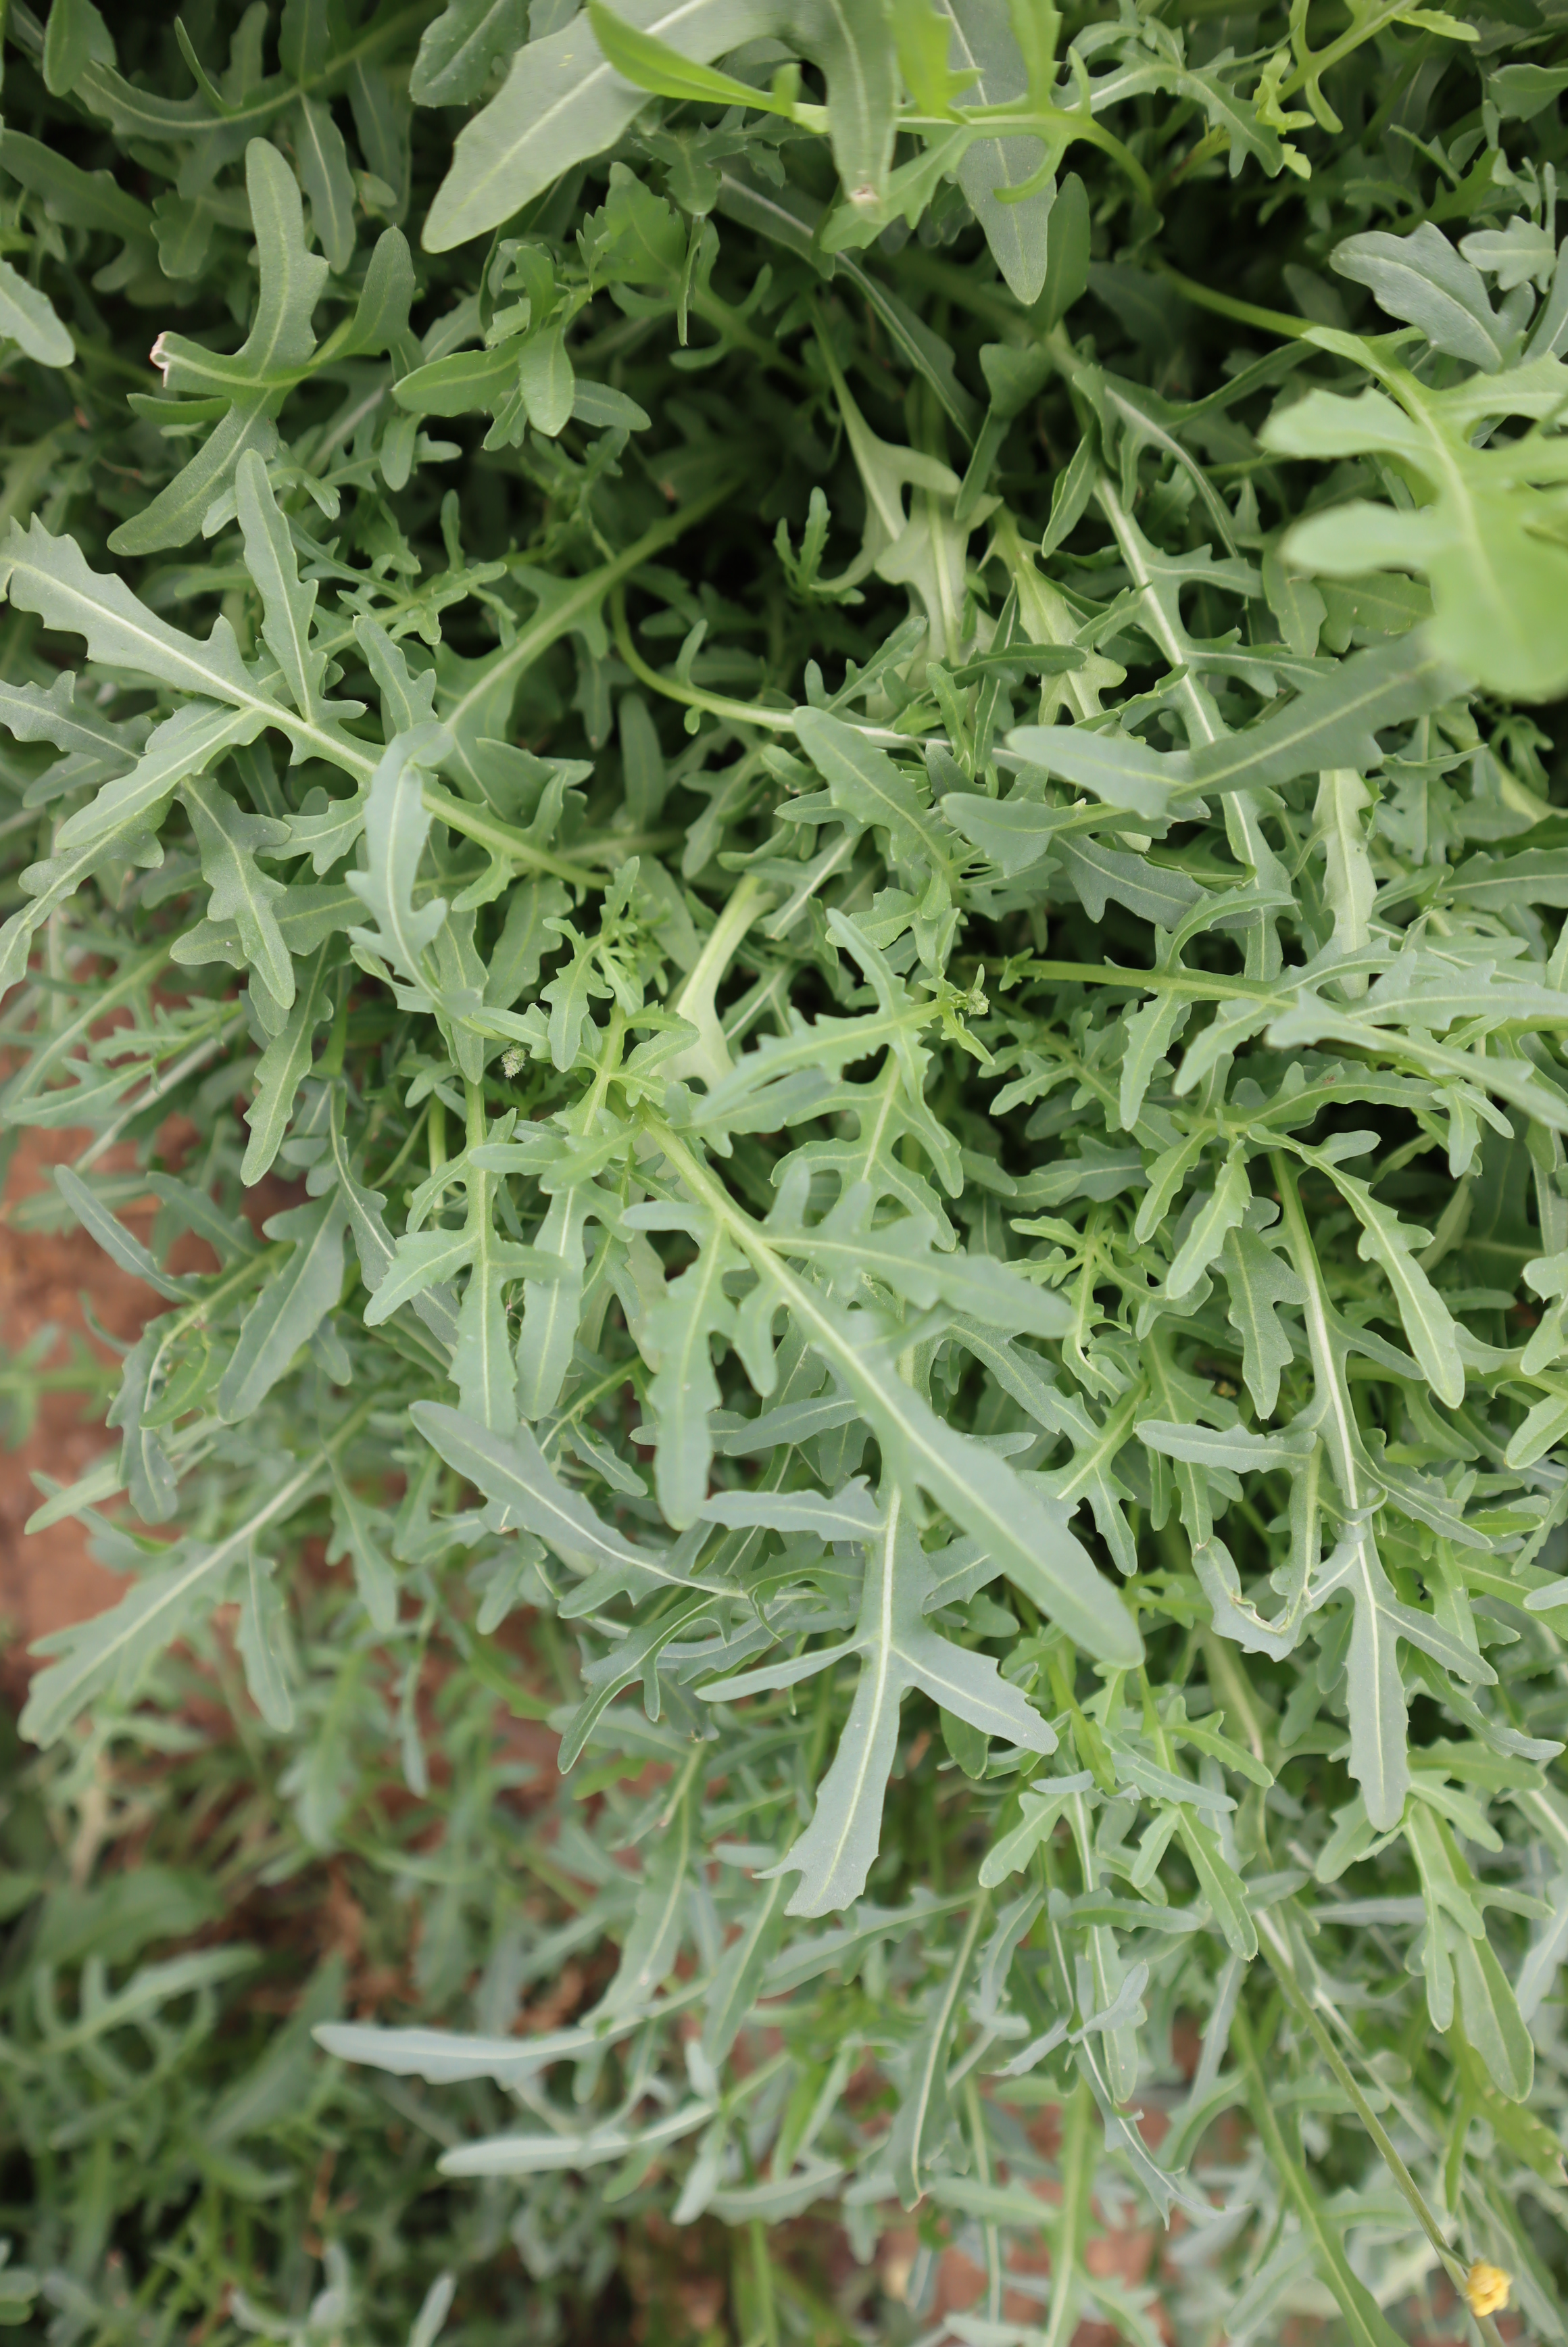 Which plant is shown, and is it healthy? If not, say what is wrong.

rocket, healthy
